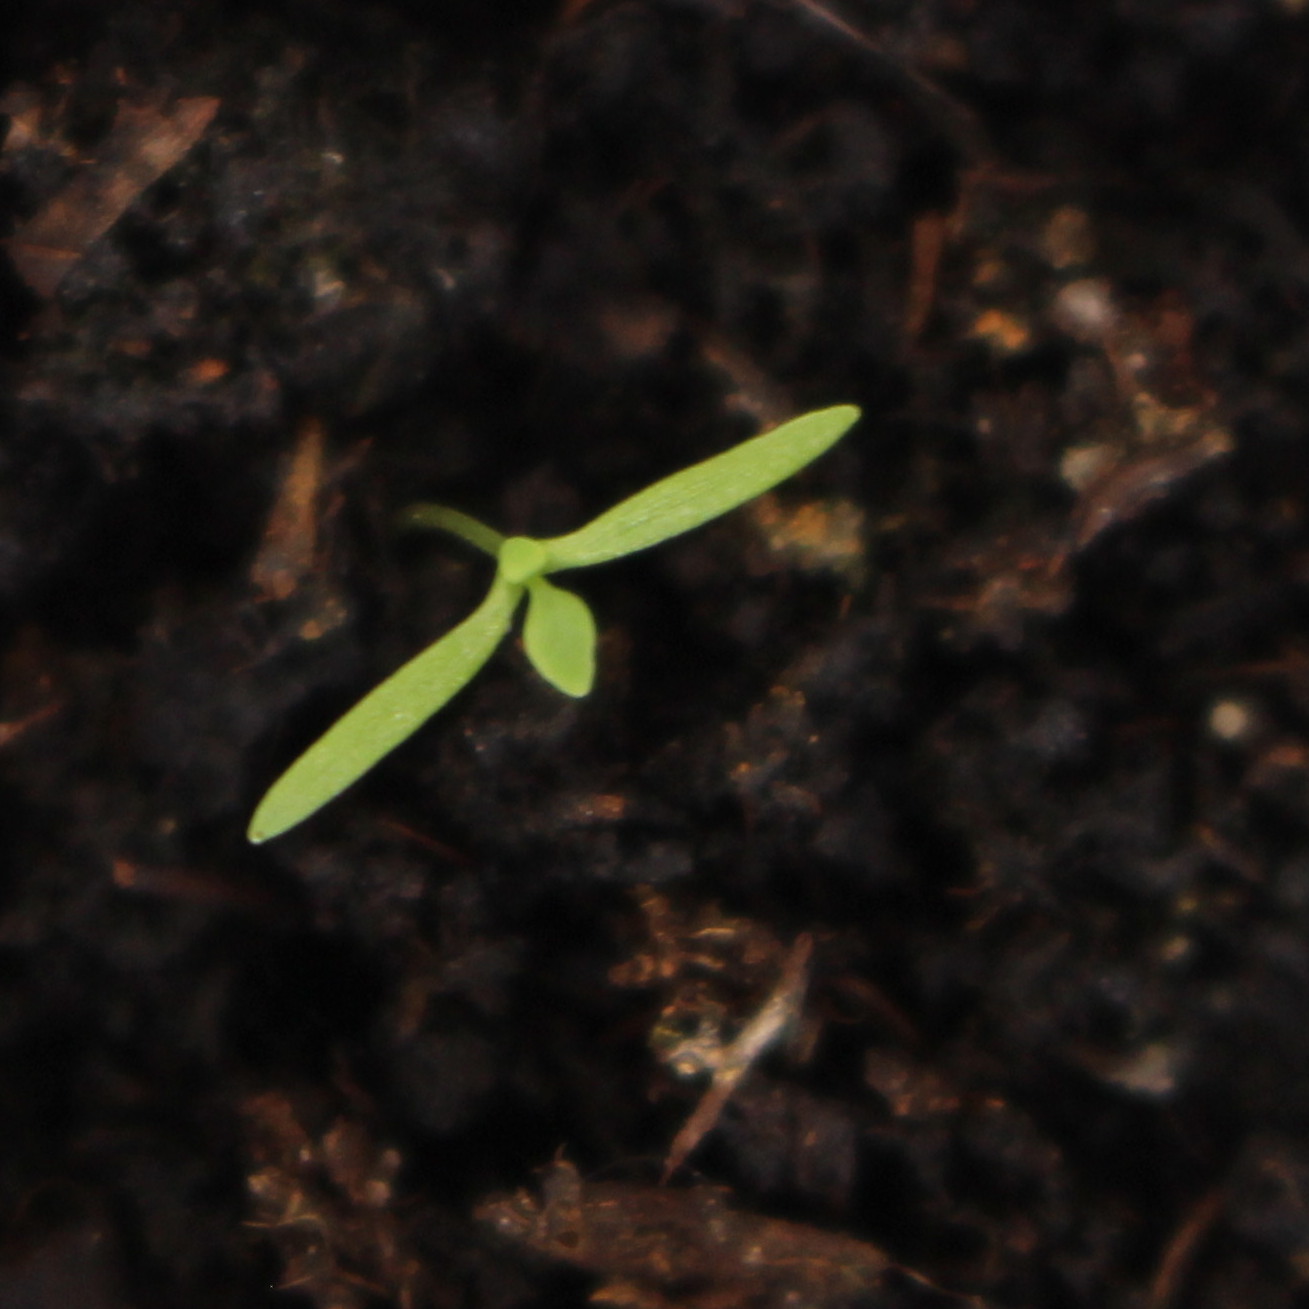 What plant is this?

Papaver rhoeas
